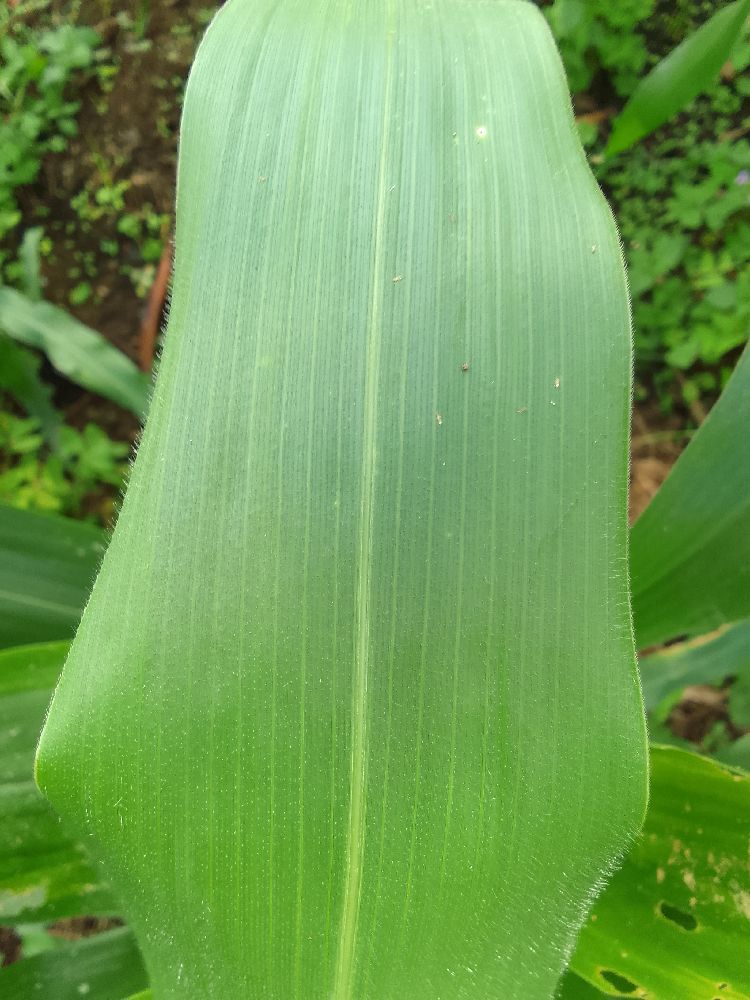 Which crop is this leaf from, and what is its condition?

maize, healthy
